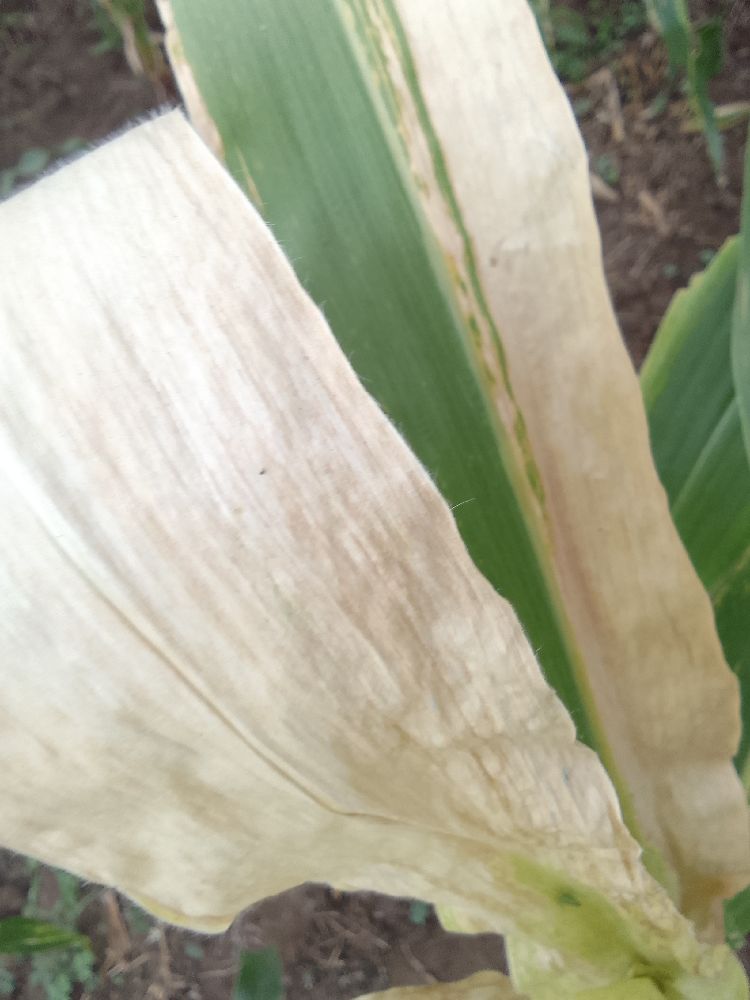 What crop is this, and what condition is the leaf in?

maize, maize lethal necrosis
